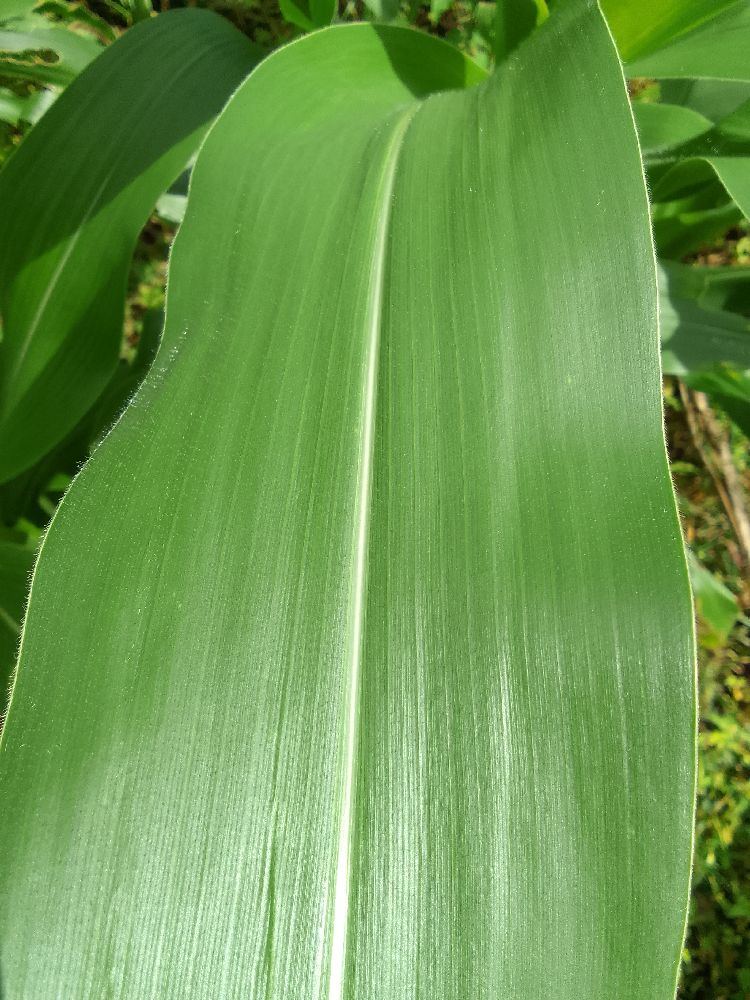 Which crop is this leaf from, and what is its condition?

maize, healthy
